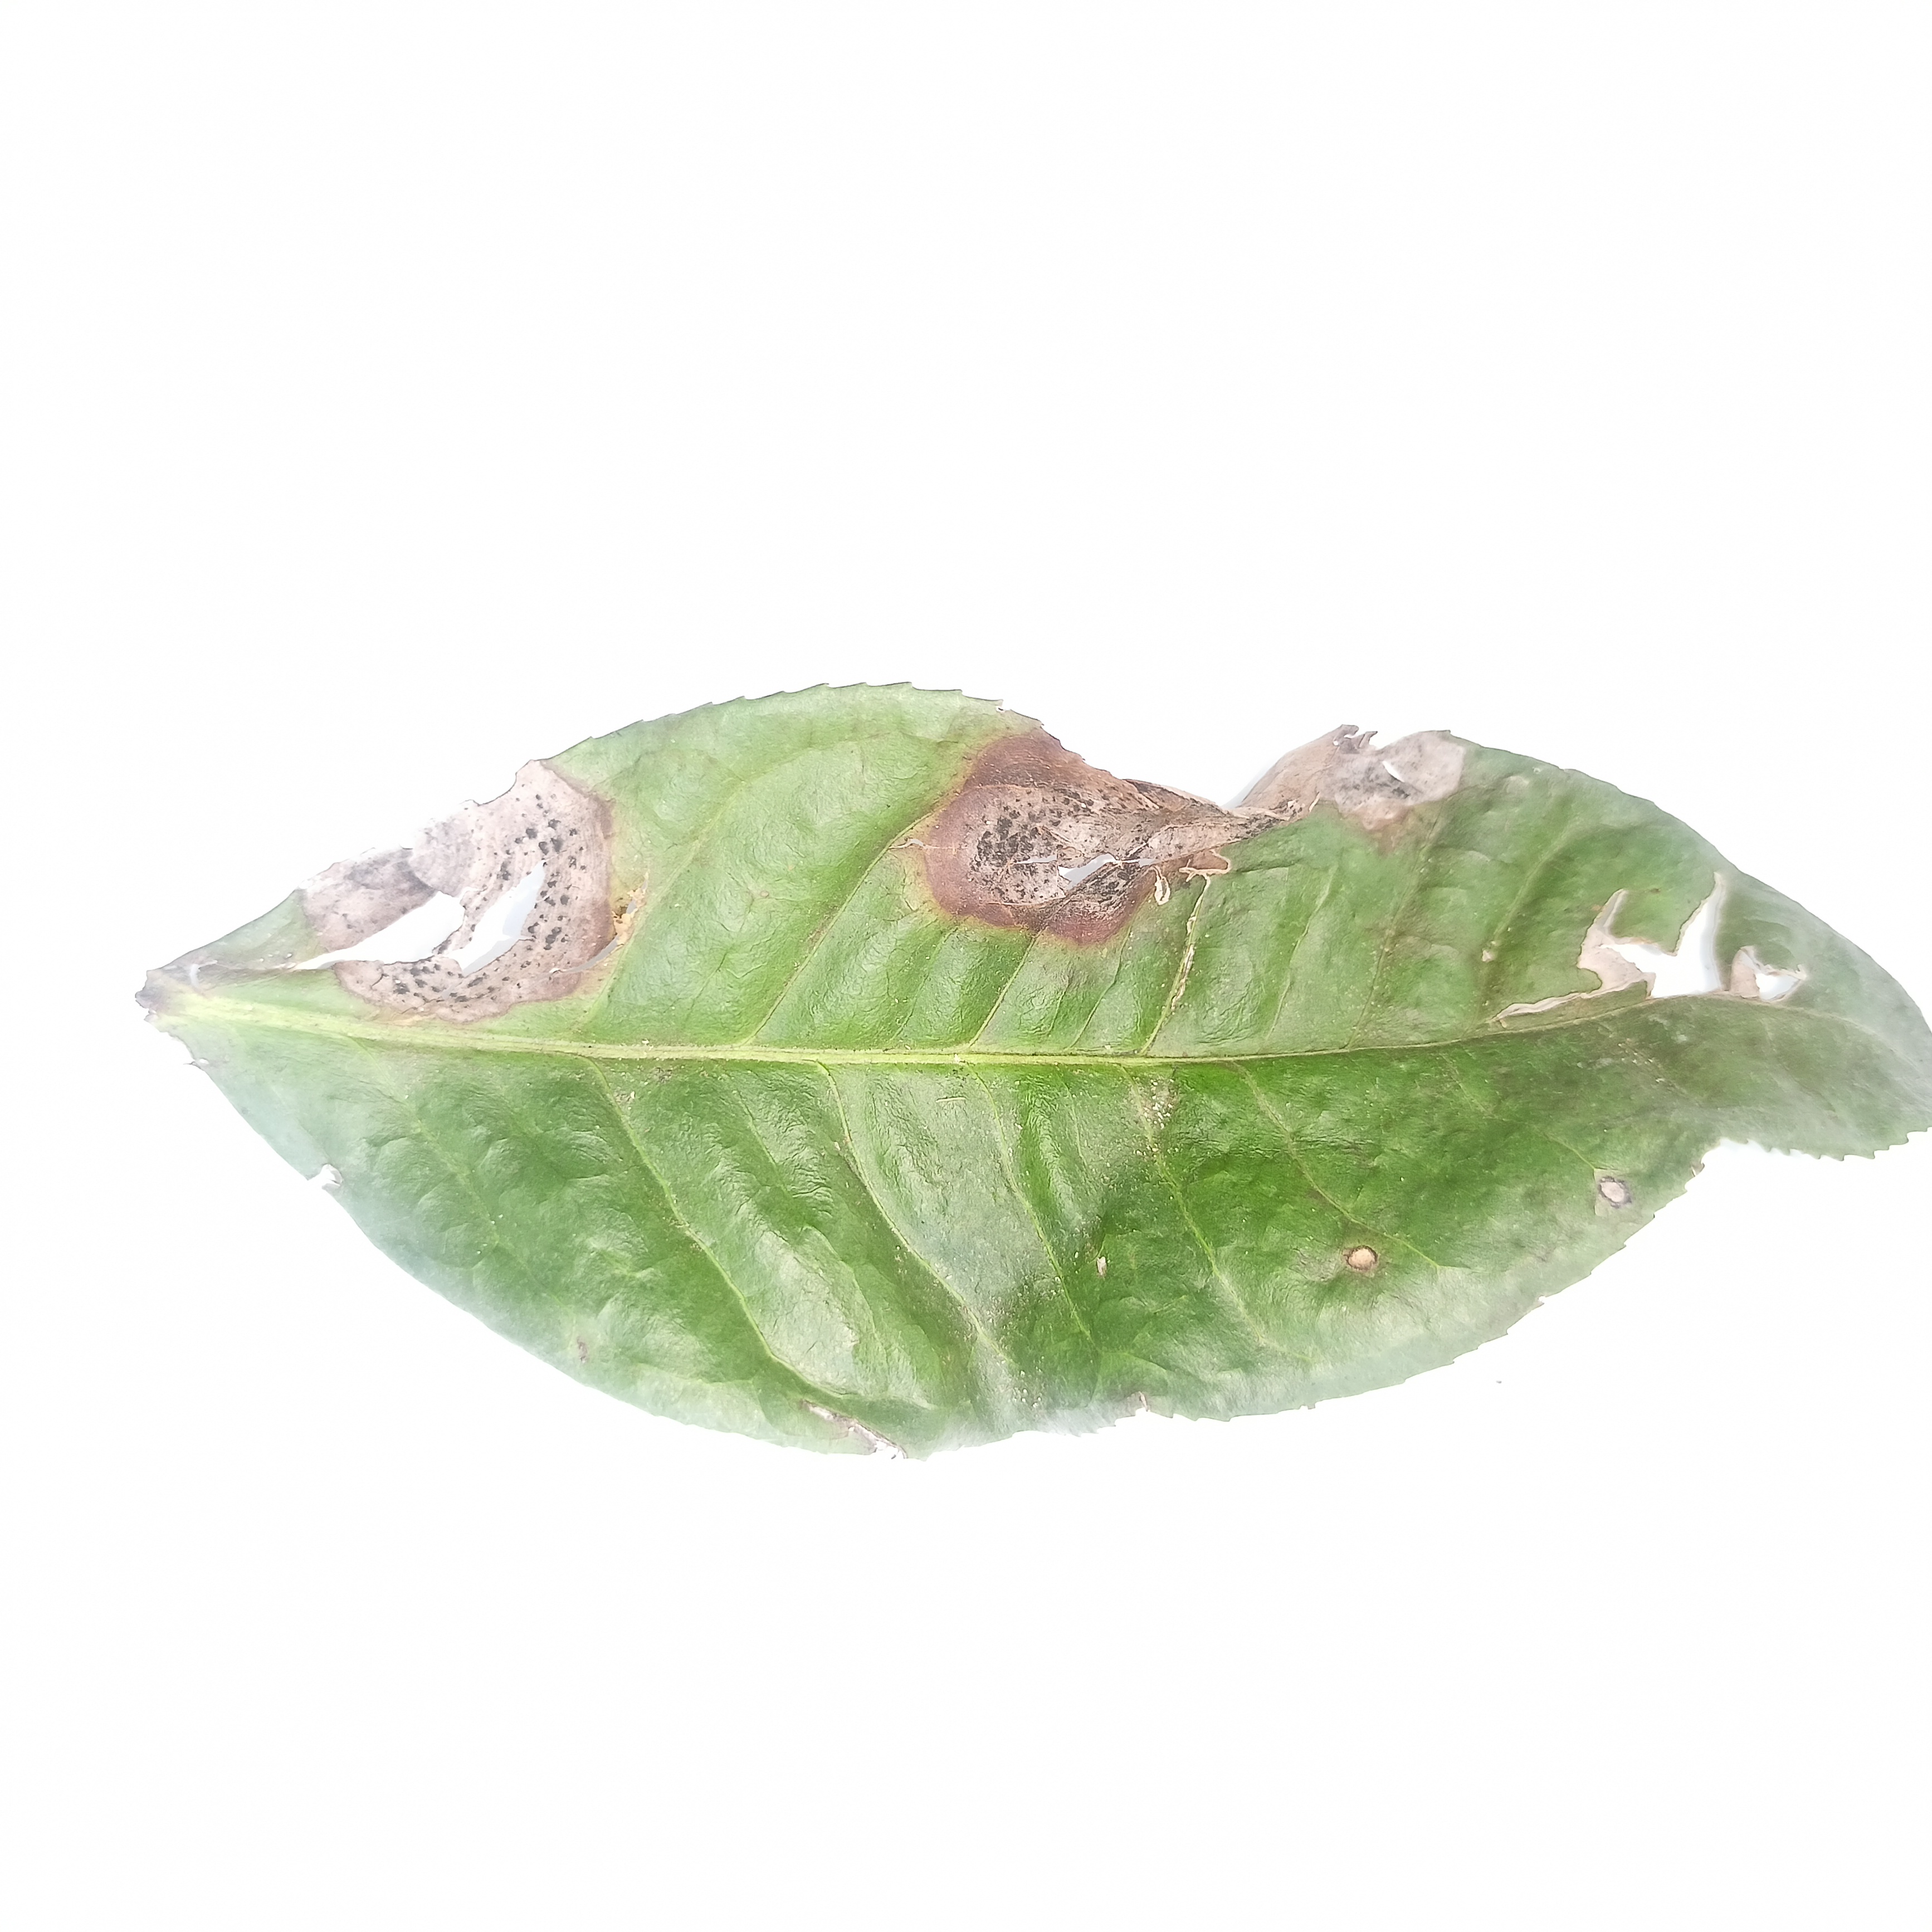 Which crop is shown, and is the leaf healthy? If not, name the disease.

tea, brown blight
